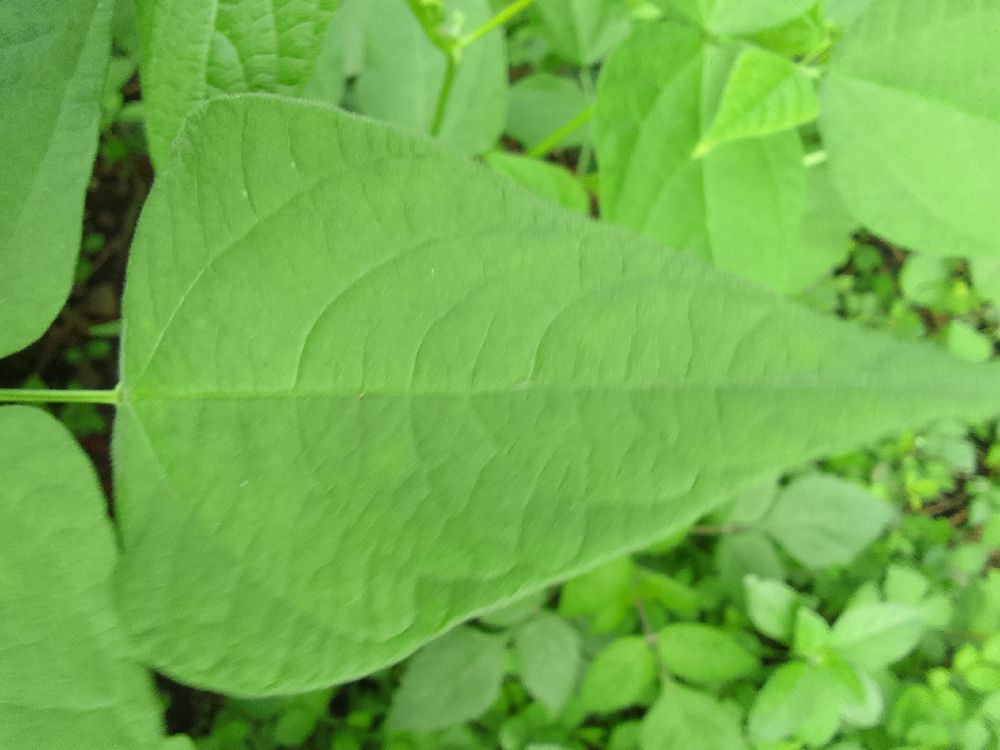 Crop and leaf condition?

common bean, healthy
